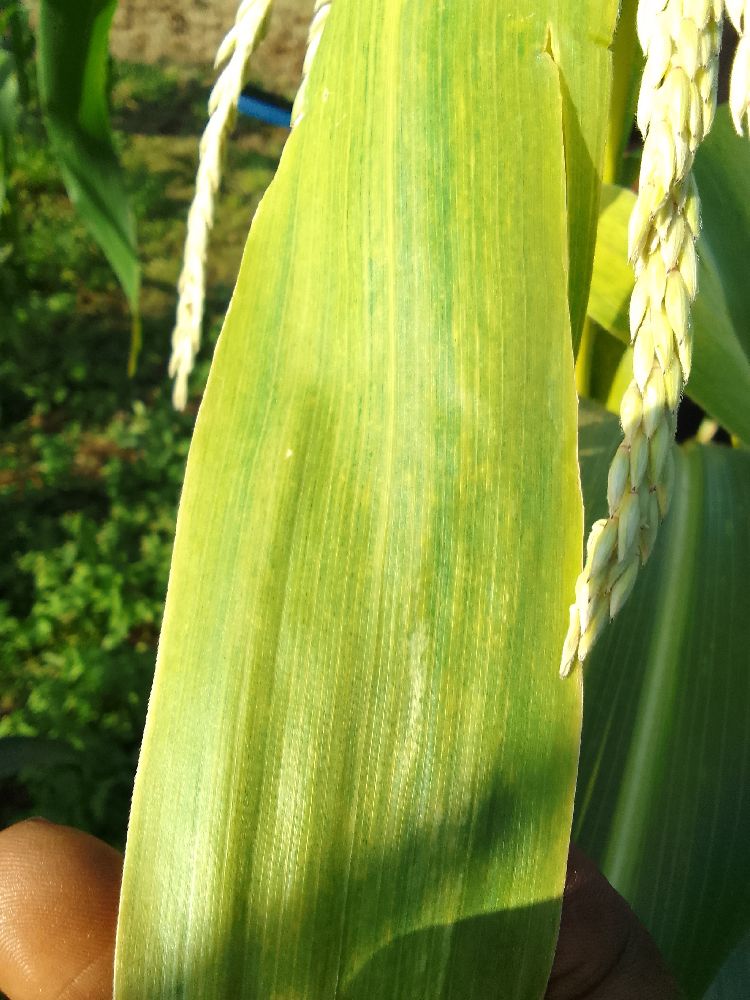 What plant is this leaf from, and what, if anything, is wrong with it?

maize, maize lethal necrosis
